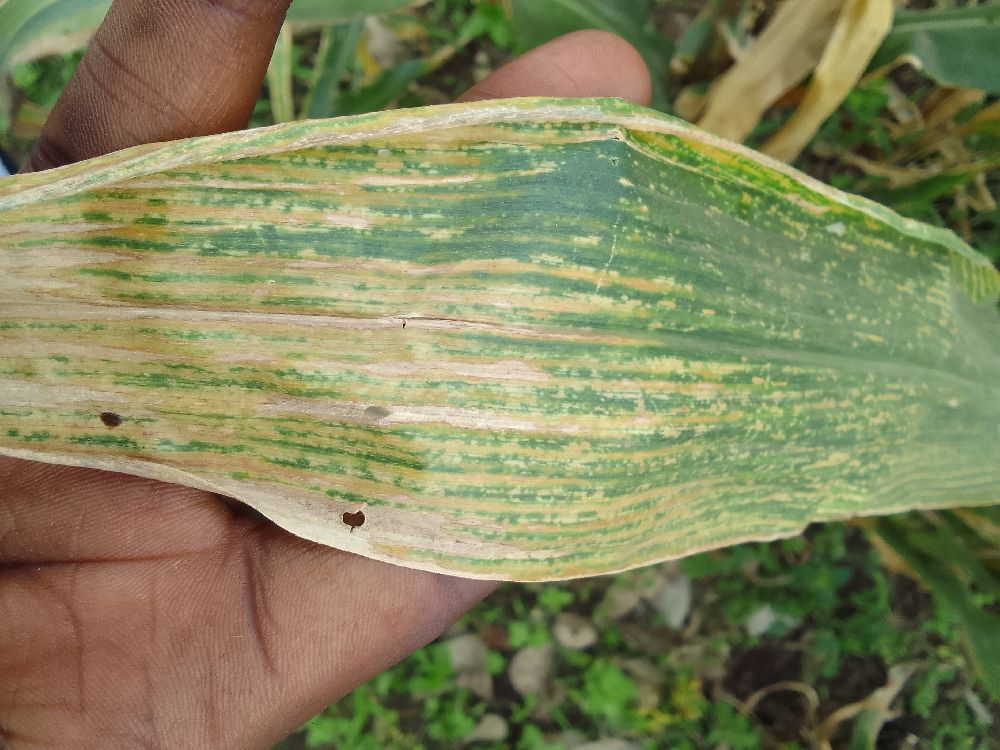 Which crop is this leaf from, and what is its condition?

maize, maize lethal necrosis
